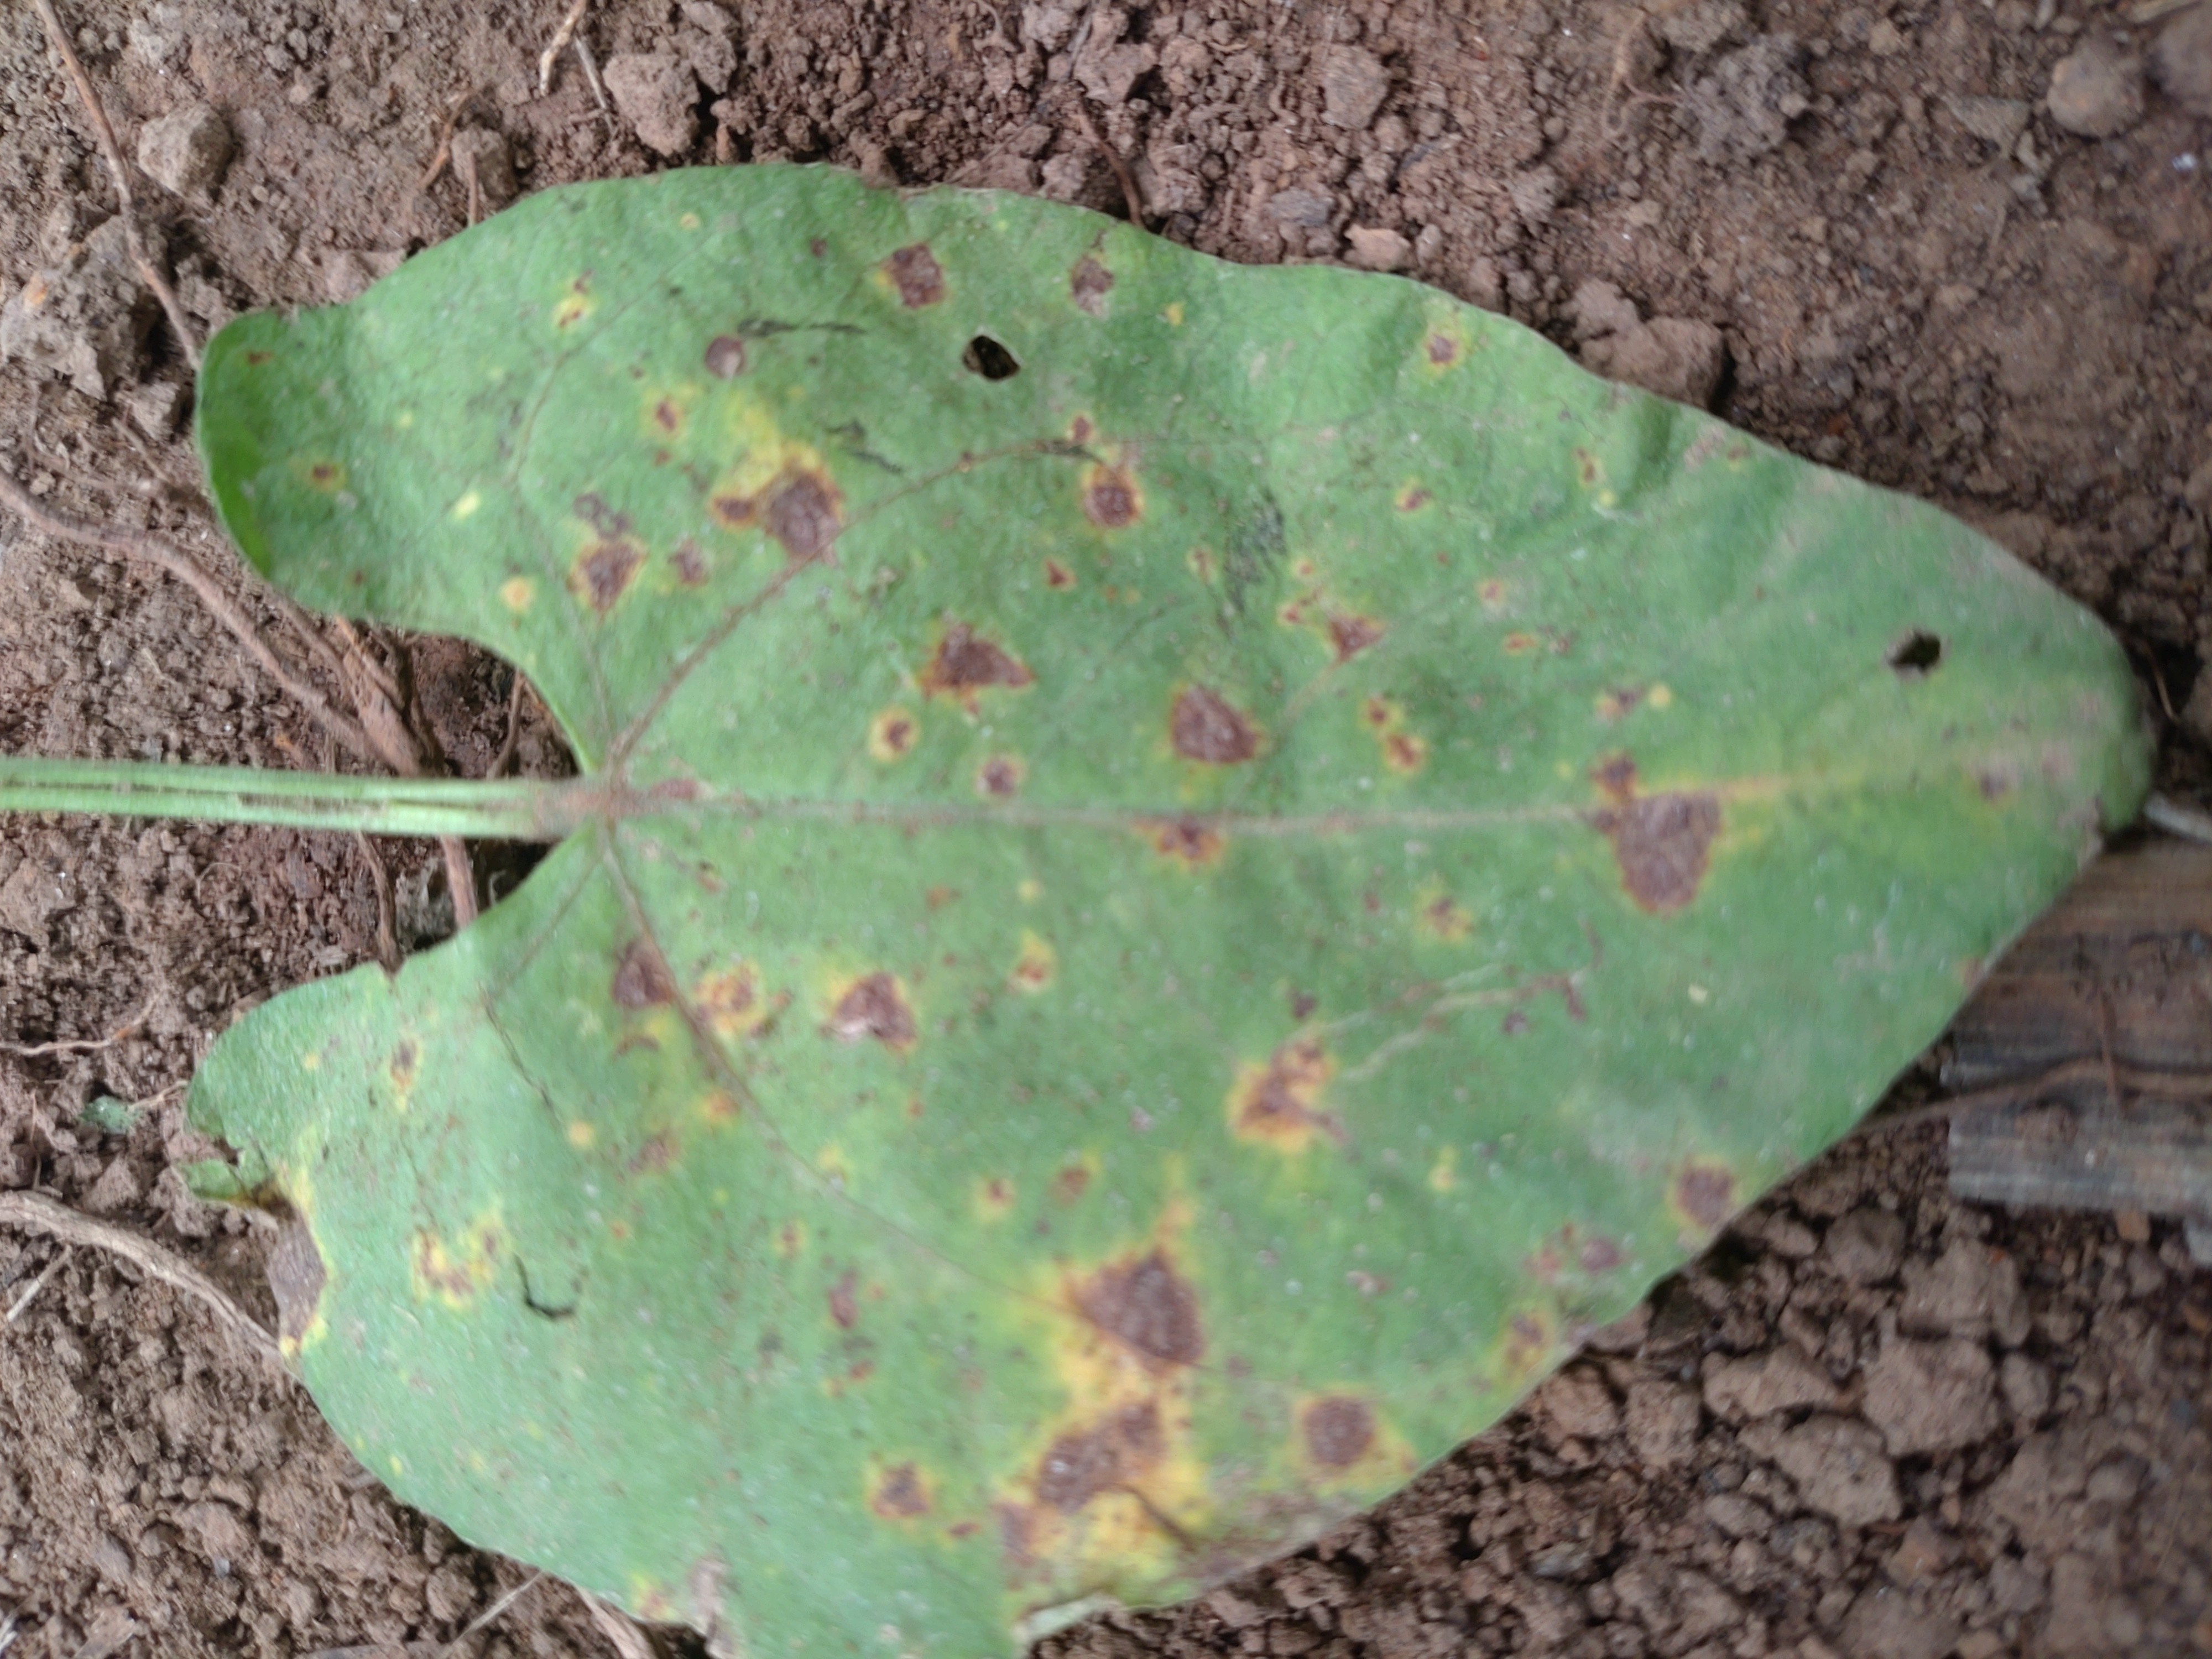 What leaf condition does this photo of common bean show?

rust
